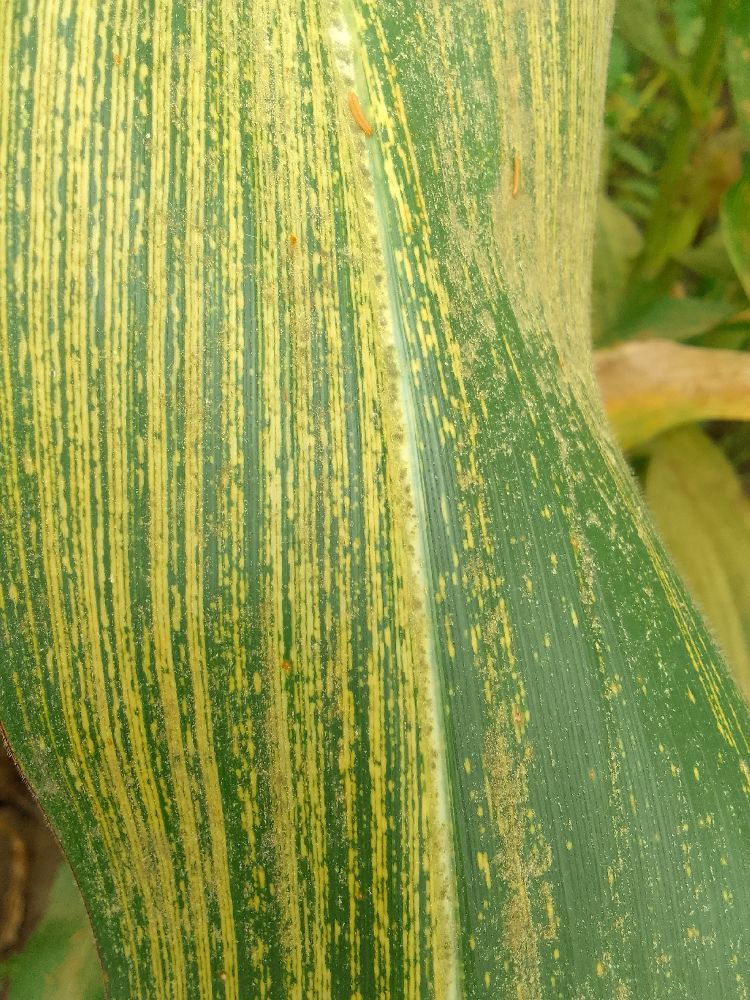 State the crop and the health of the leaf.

maize, maize streak virus
